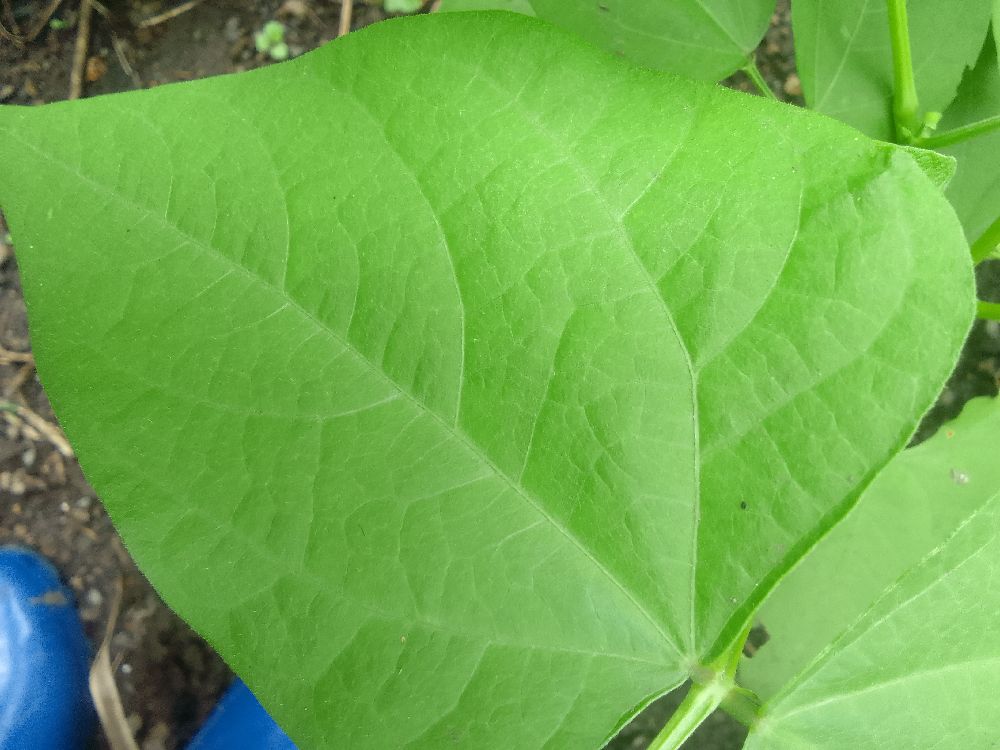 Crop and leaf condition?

common bean, healthy
